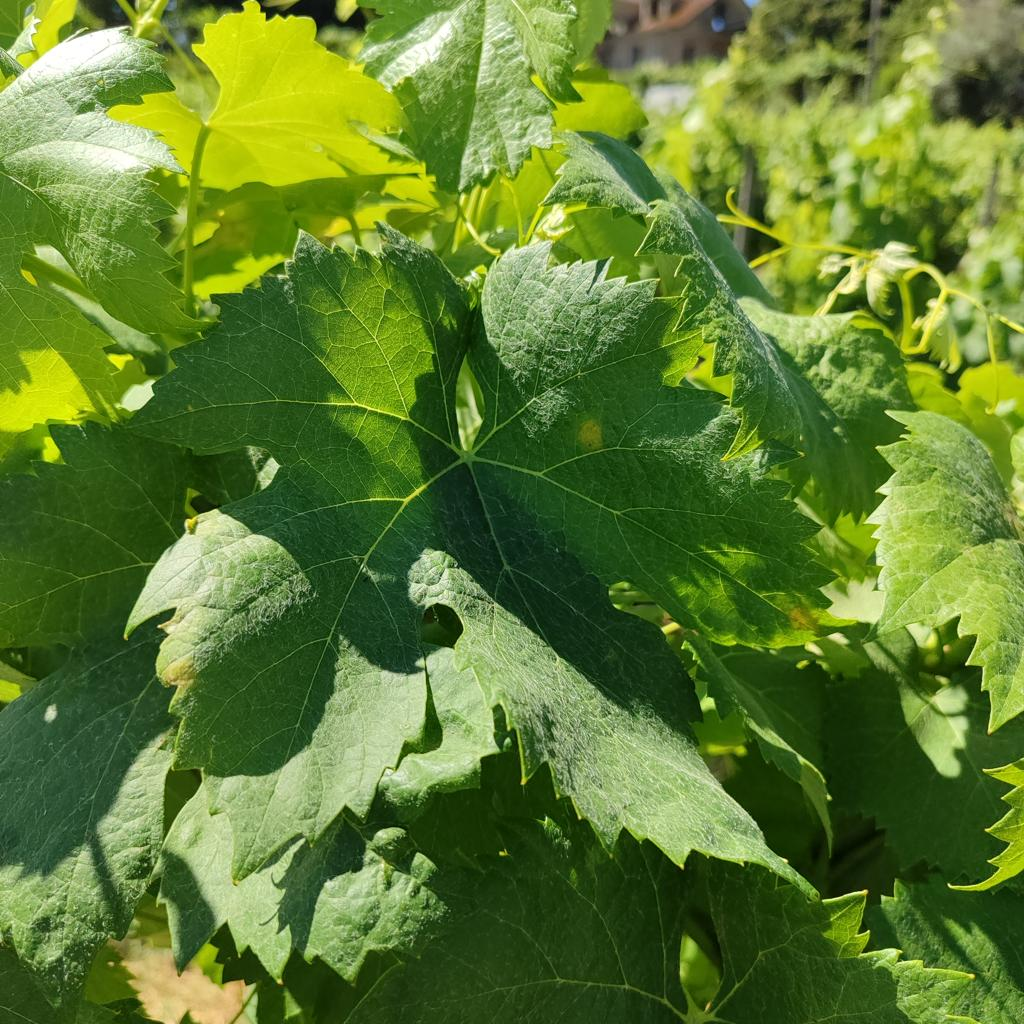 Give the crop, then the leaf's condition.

grapevine, downy mildew
